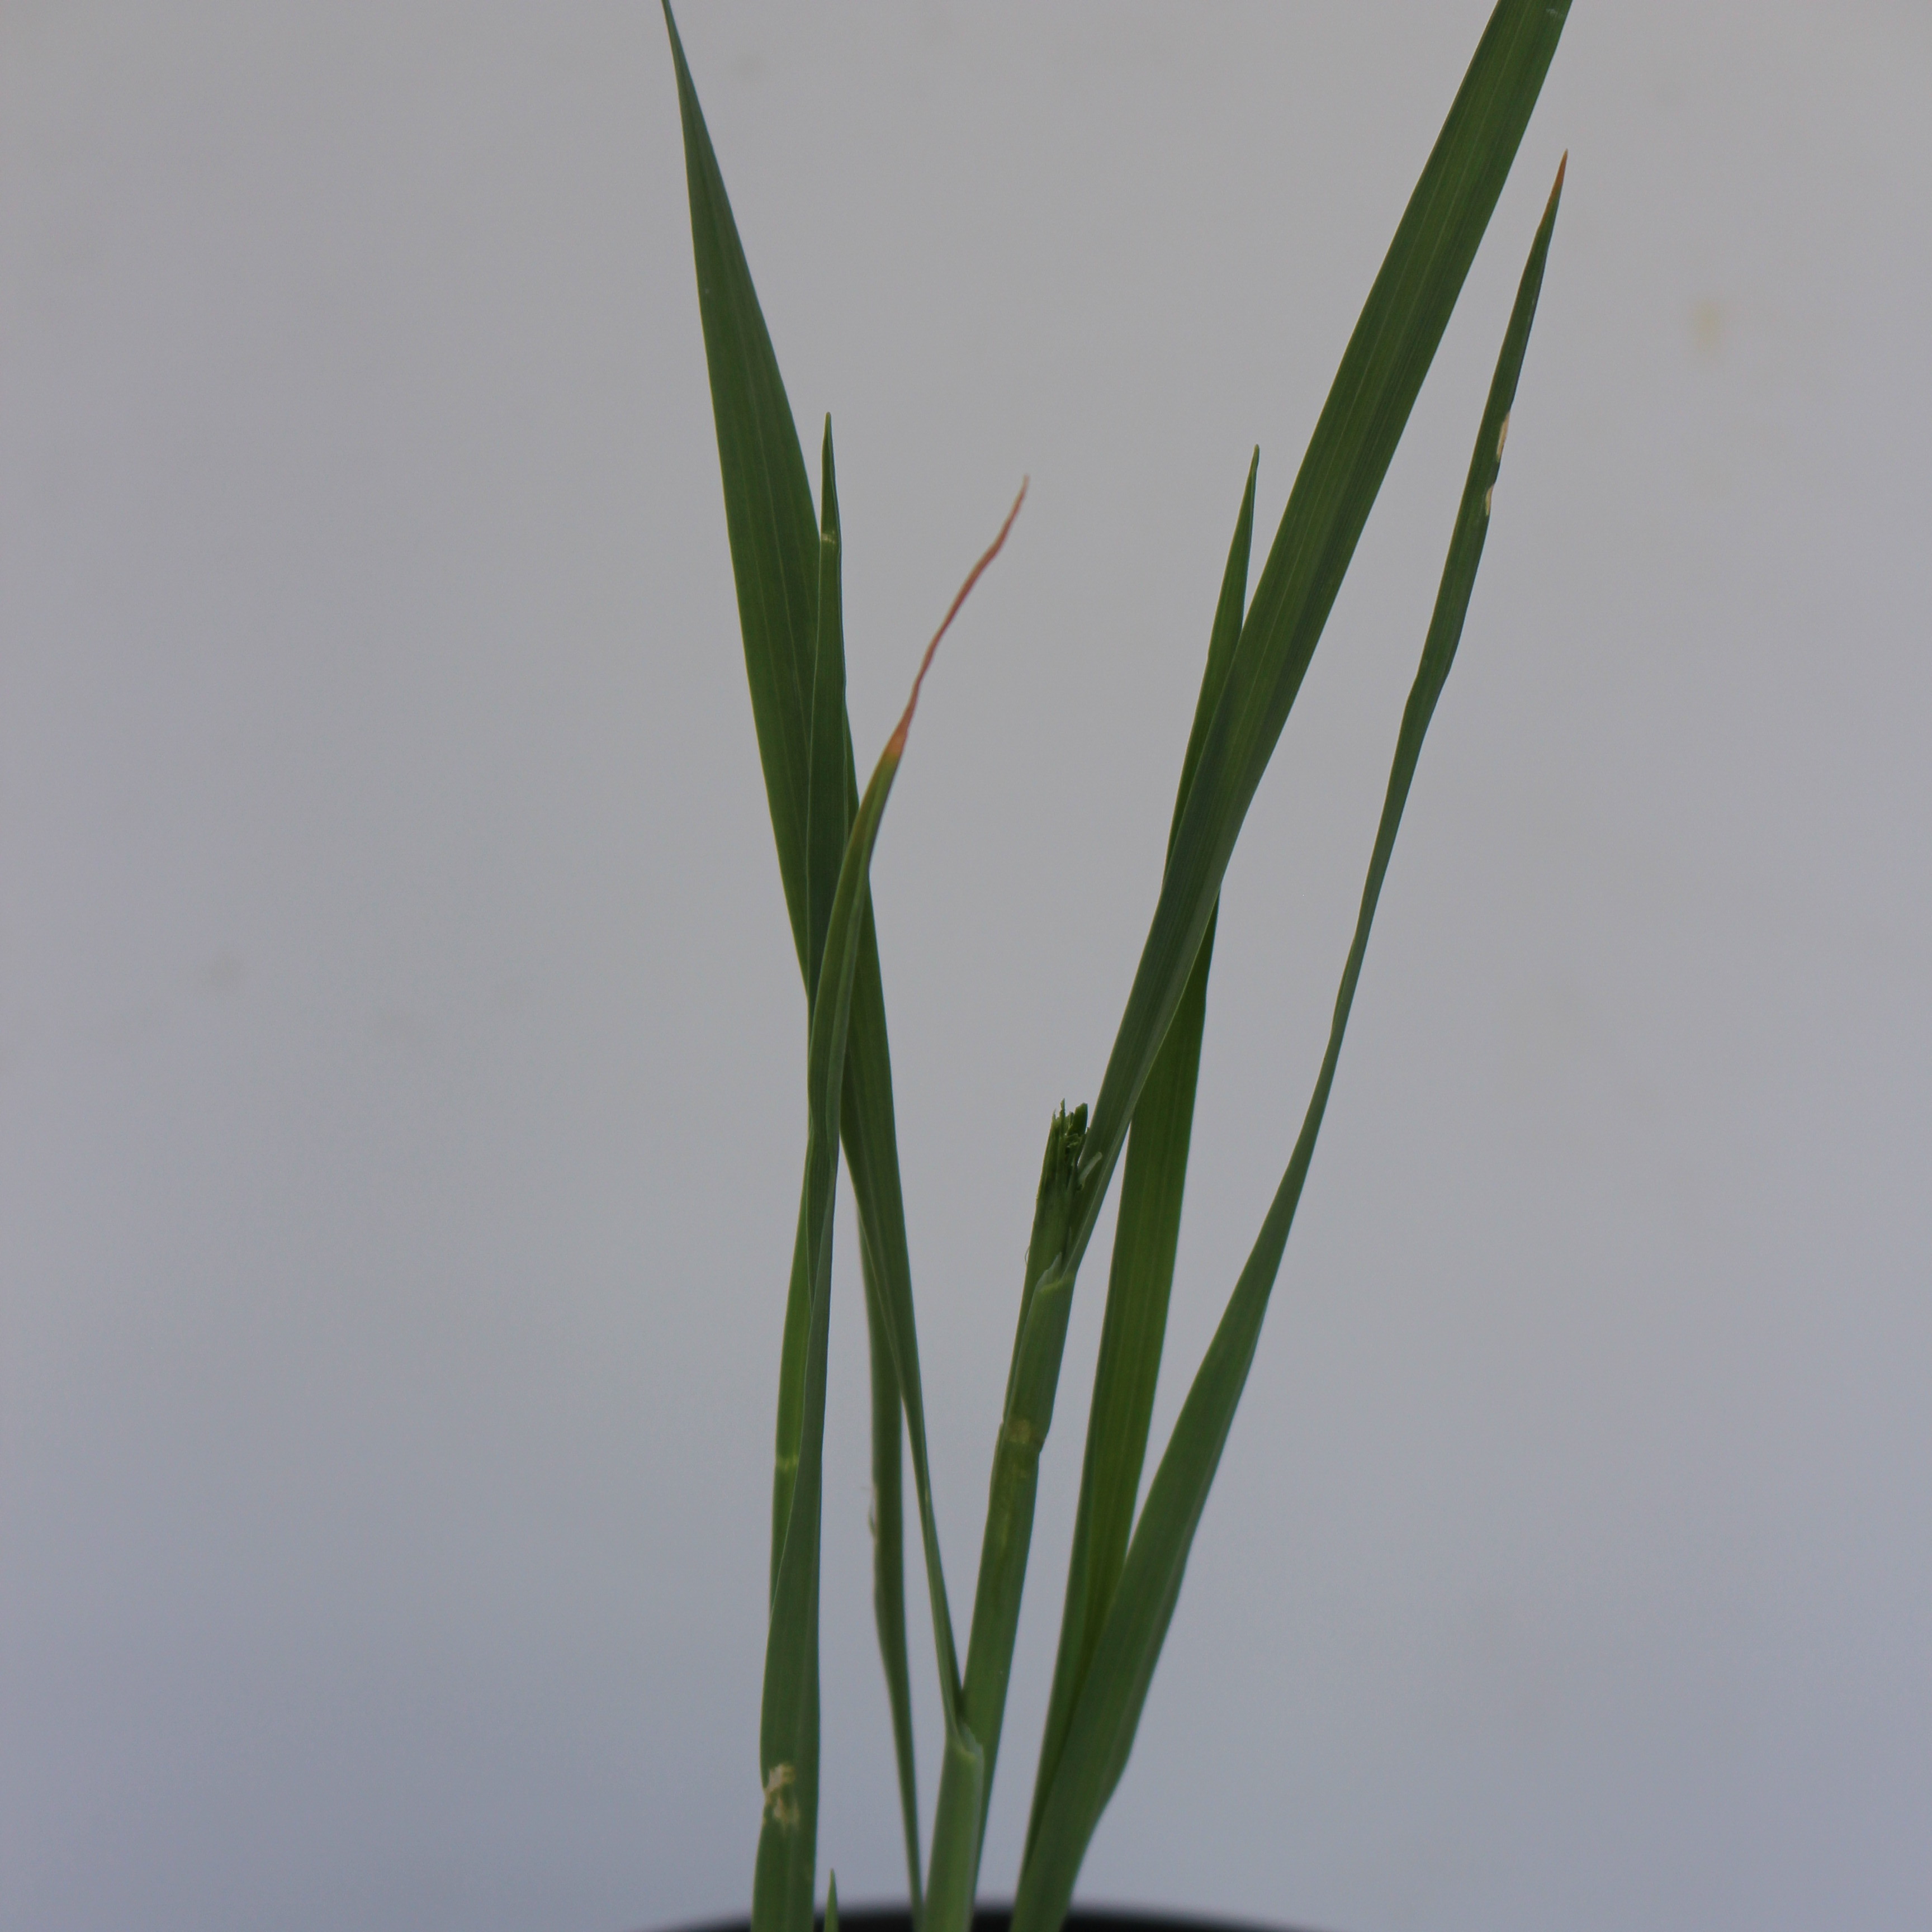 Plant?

Avena sterilis
